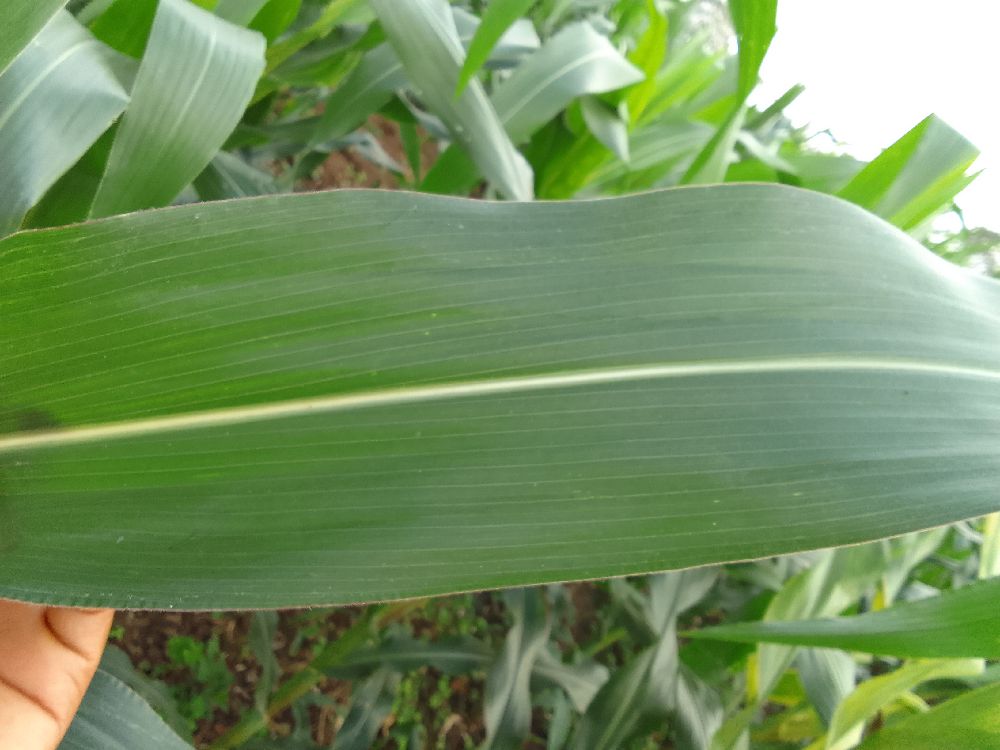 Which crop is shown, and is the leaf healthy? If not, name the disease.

maize, healthy
